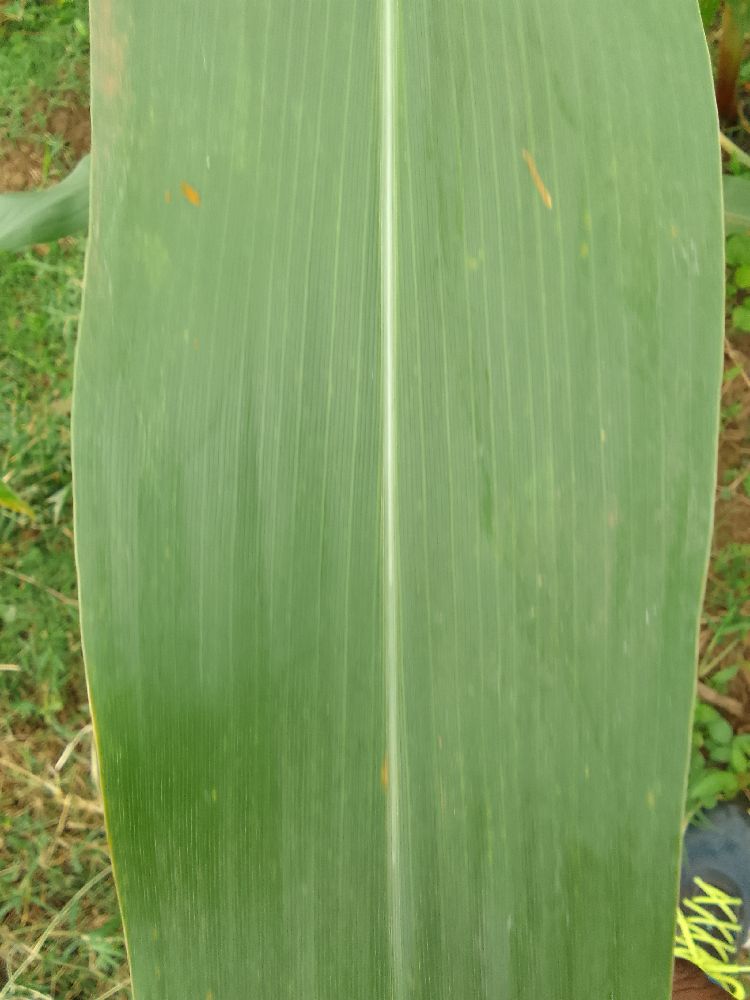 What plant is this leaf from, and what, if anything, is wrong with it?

maize, healthy
